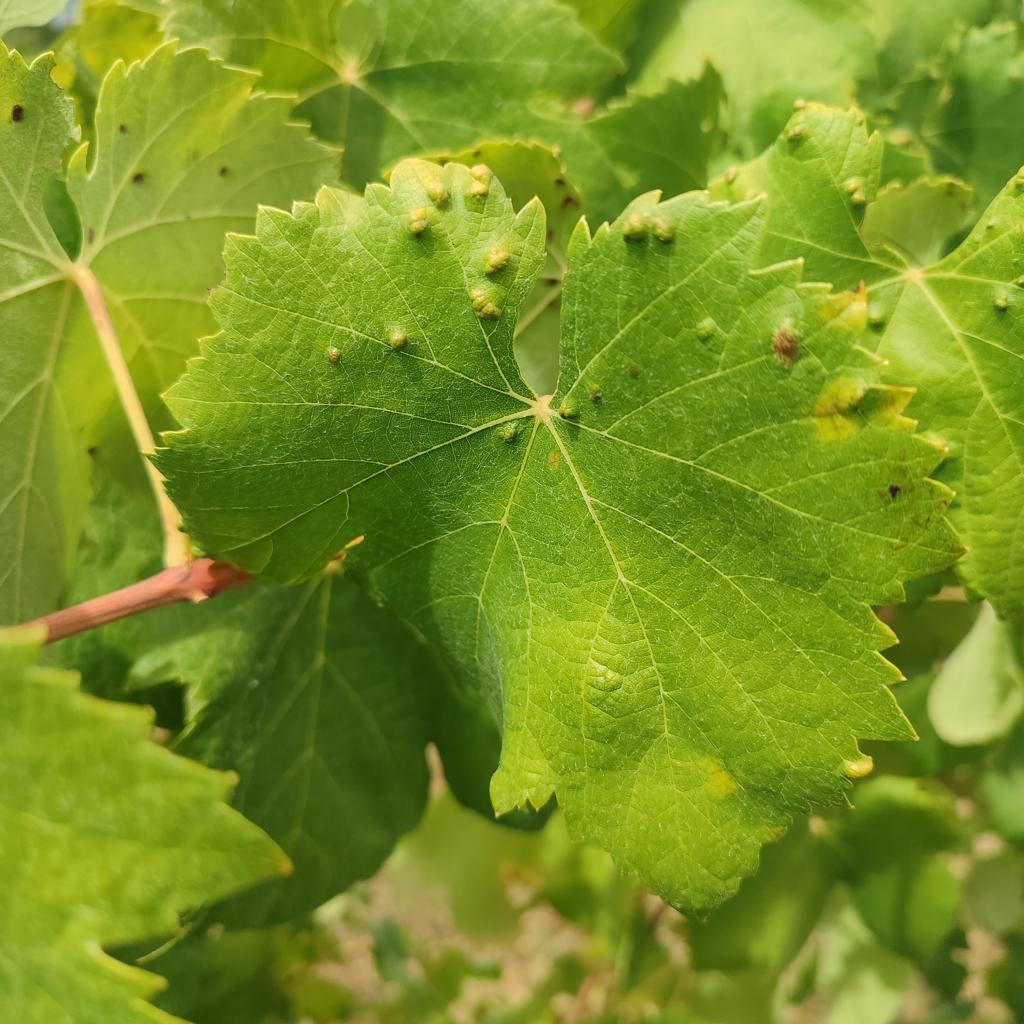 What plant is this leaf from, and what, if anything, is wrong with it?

grapevine, erineum mite
